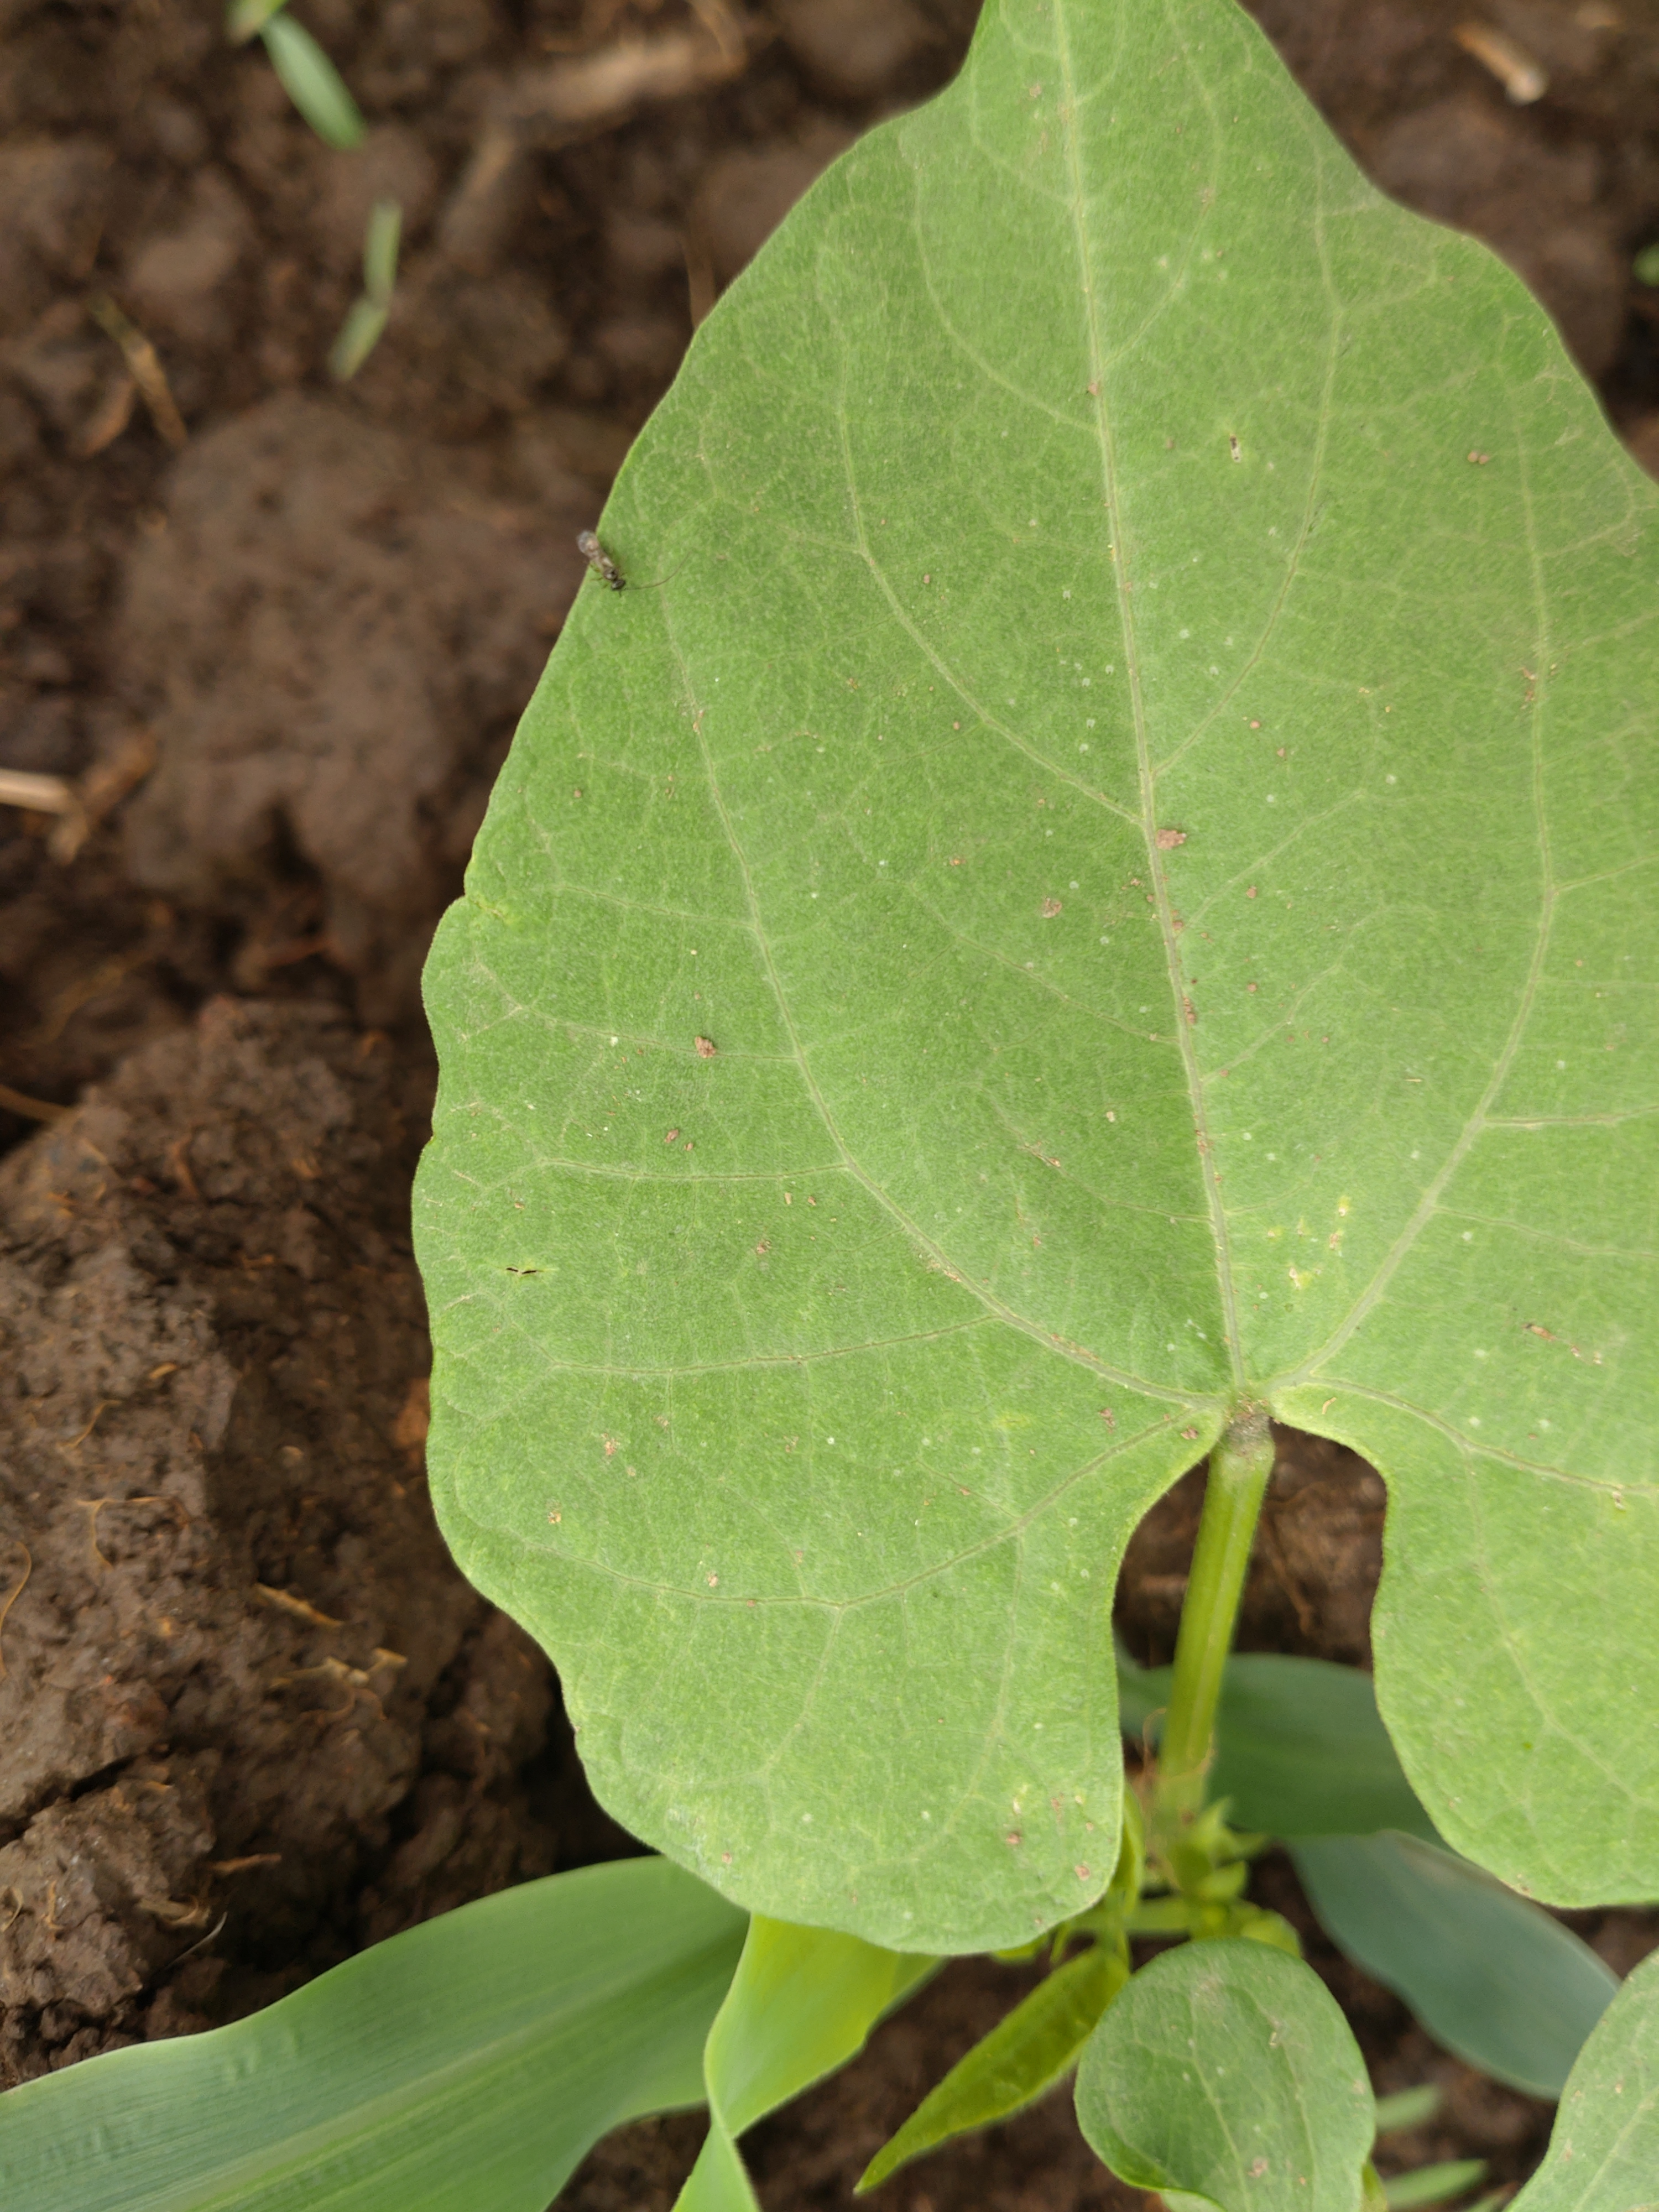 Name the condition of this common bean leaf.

healthy
